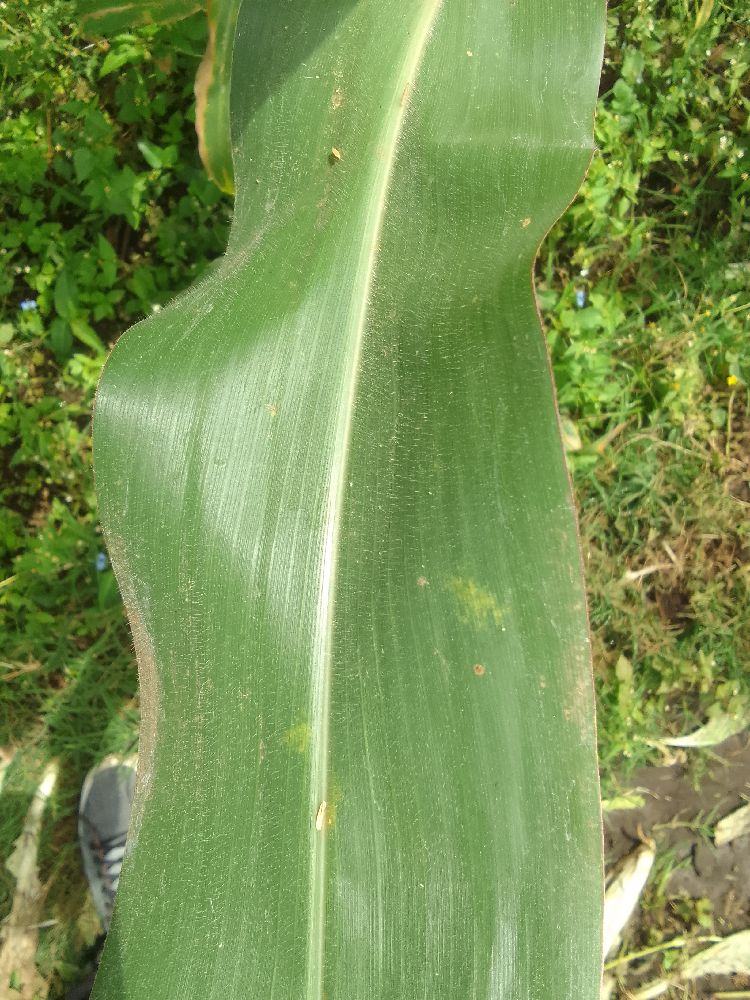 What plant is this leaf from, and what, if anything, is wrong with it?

maize, healthy
